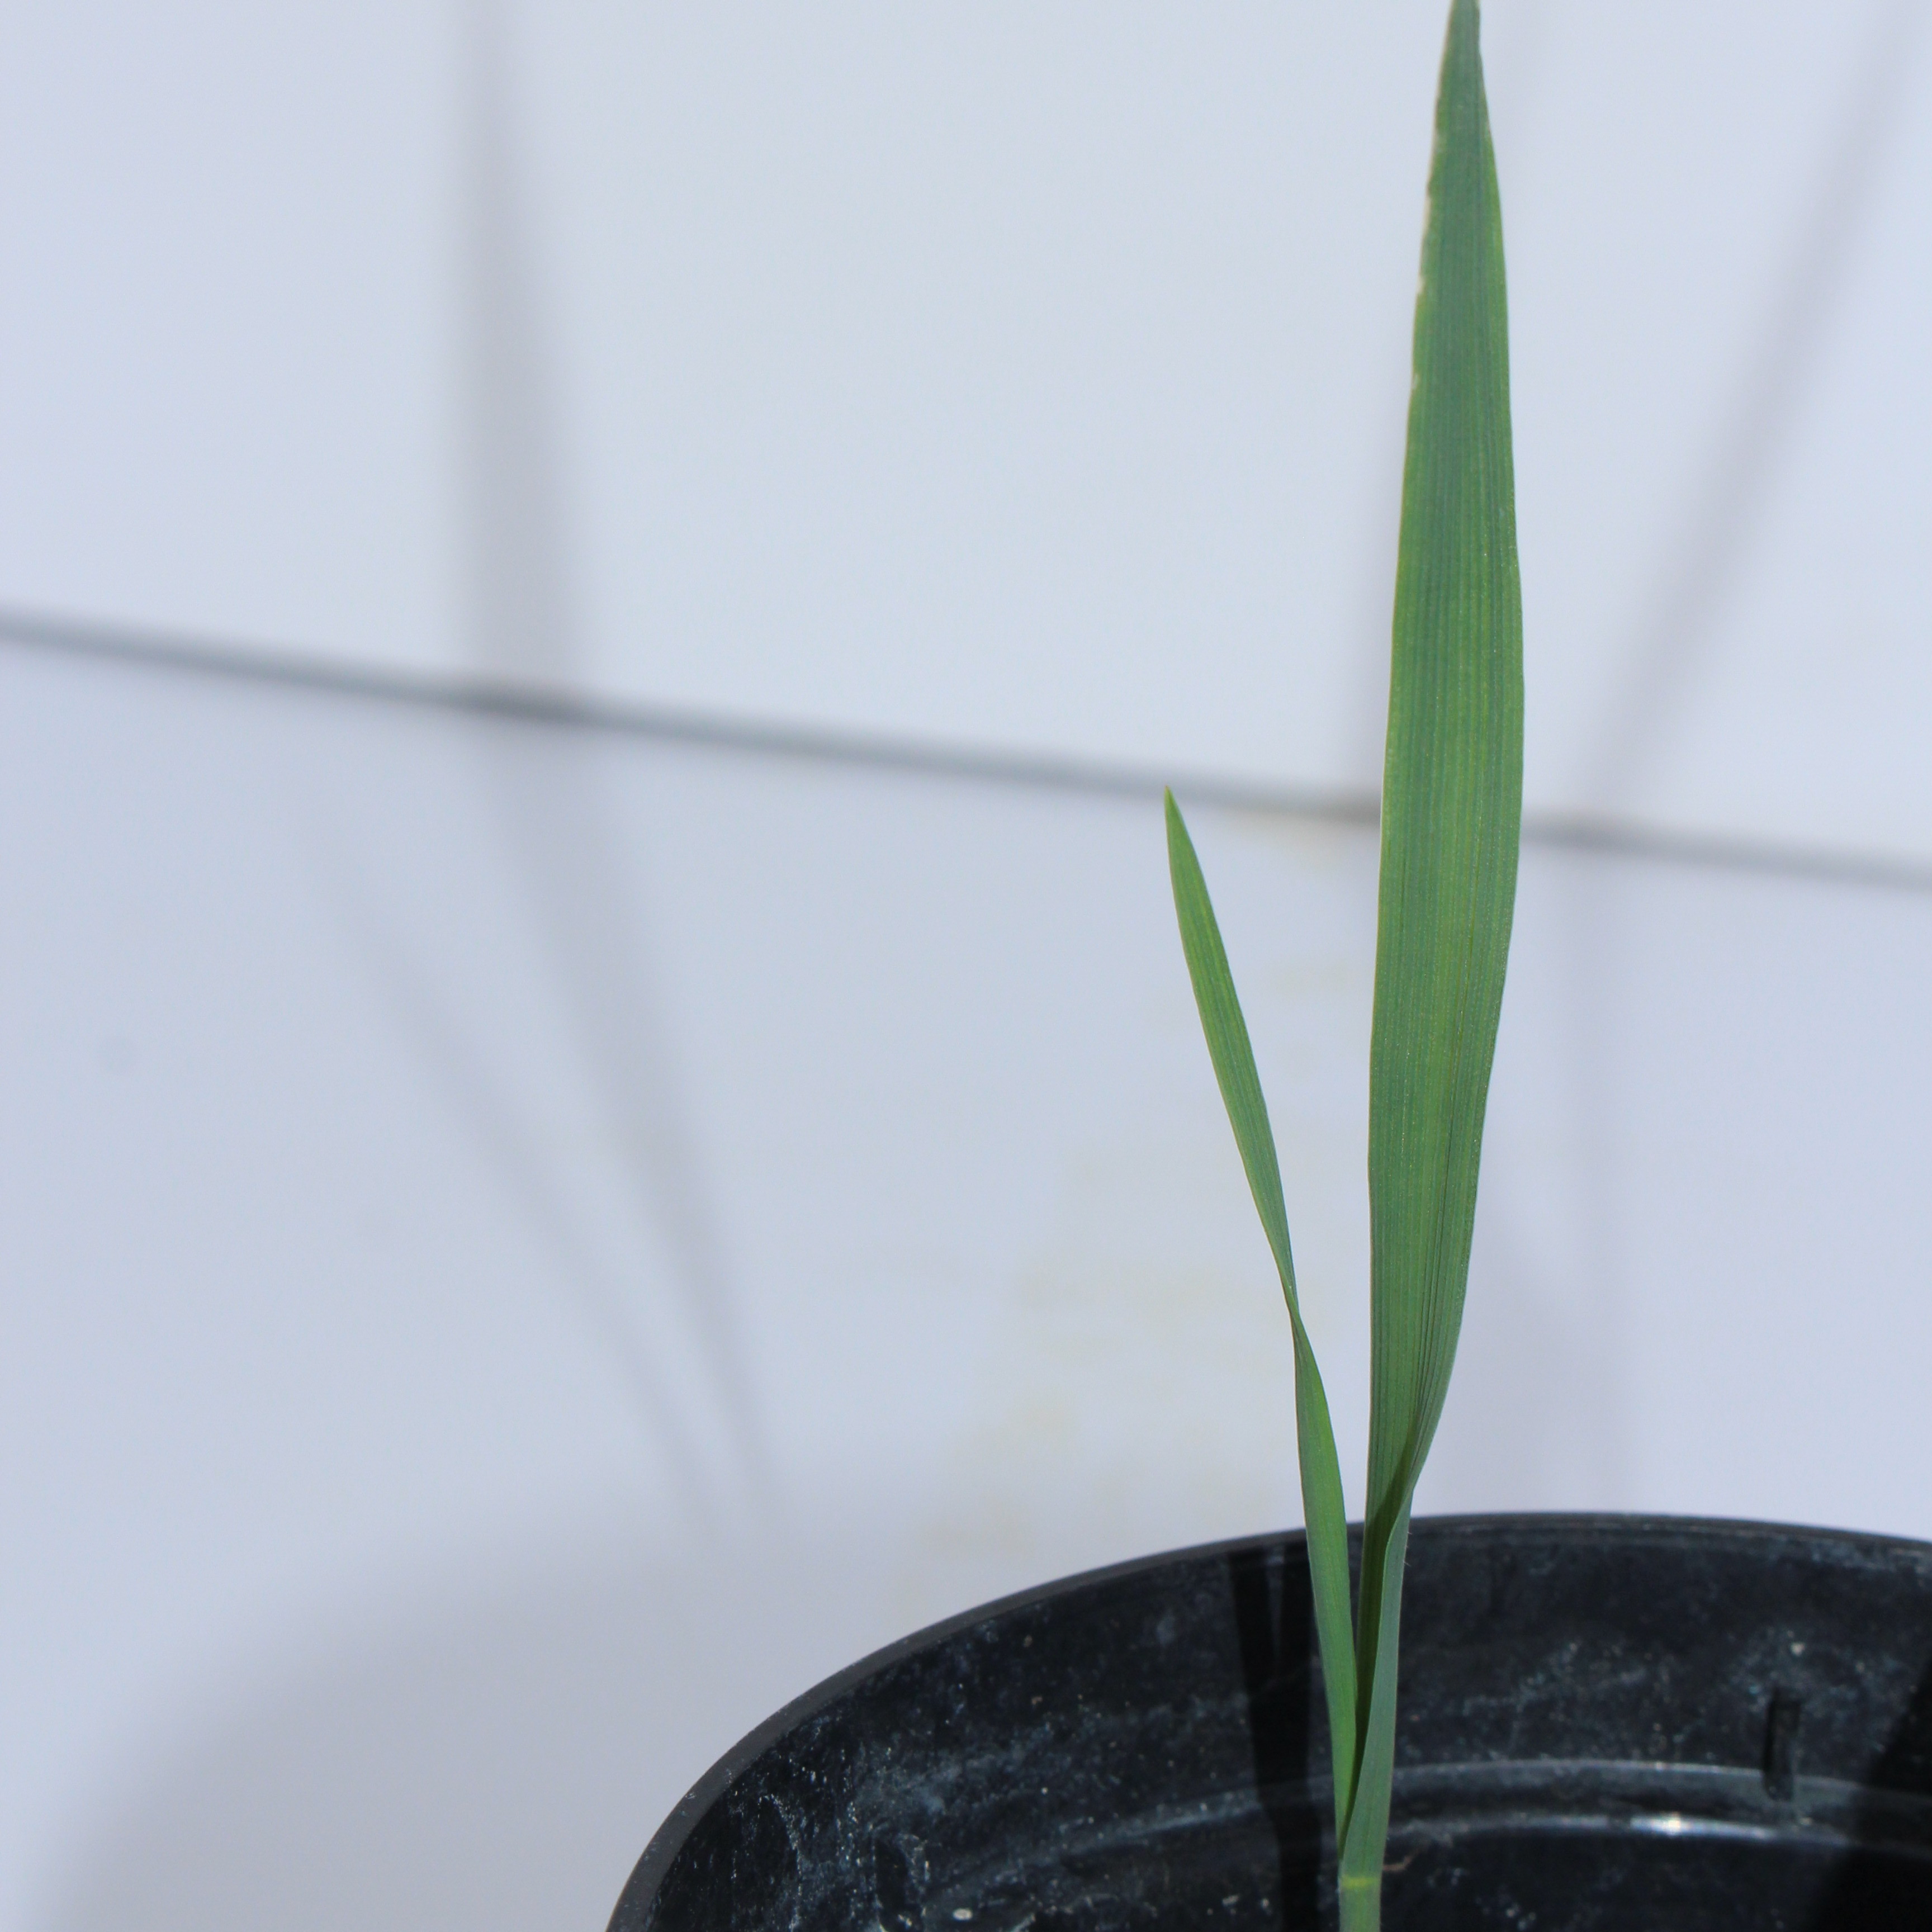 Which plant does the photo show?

Avena sterilis
